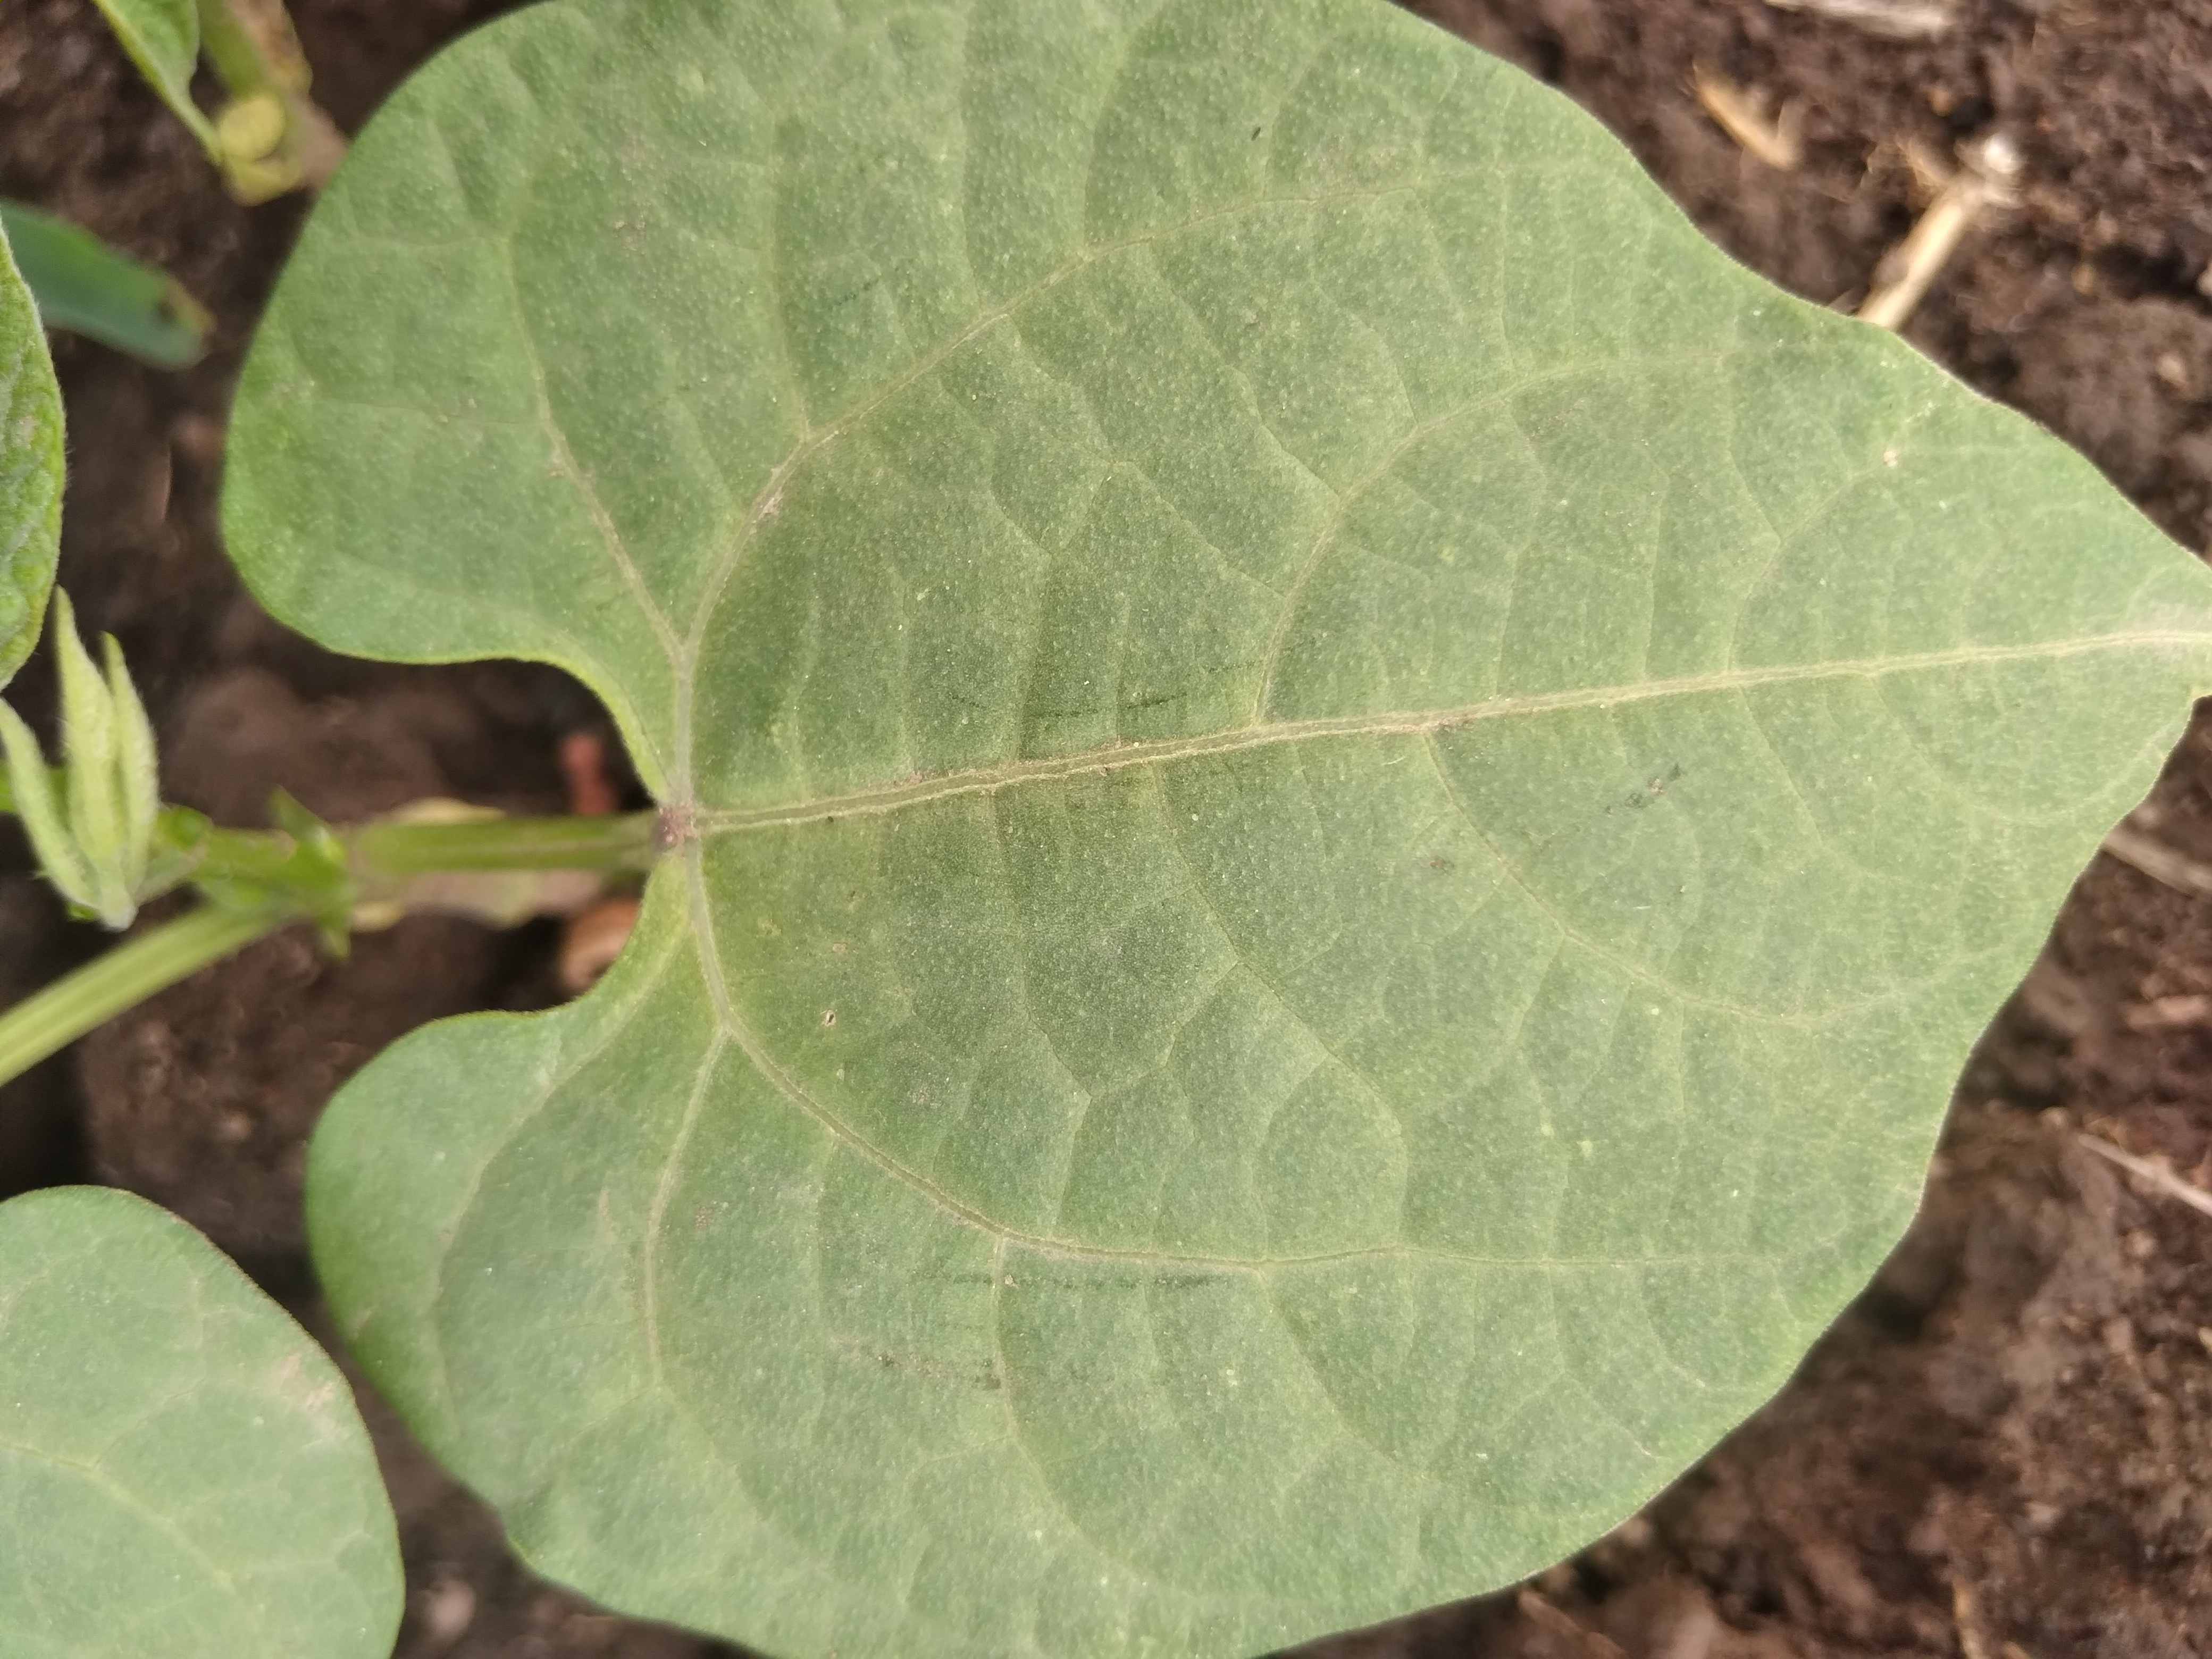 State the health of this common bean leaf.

healthy
